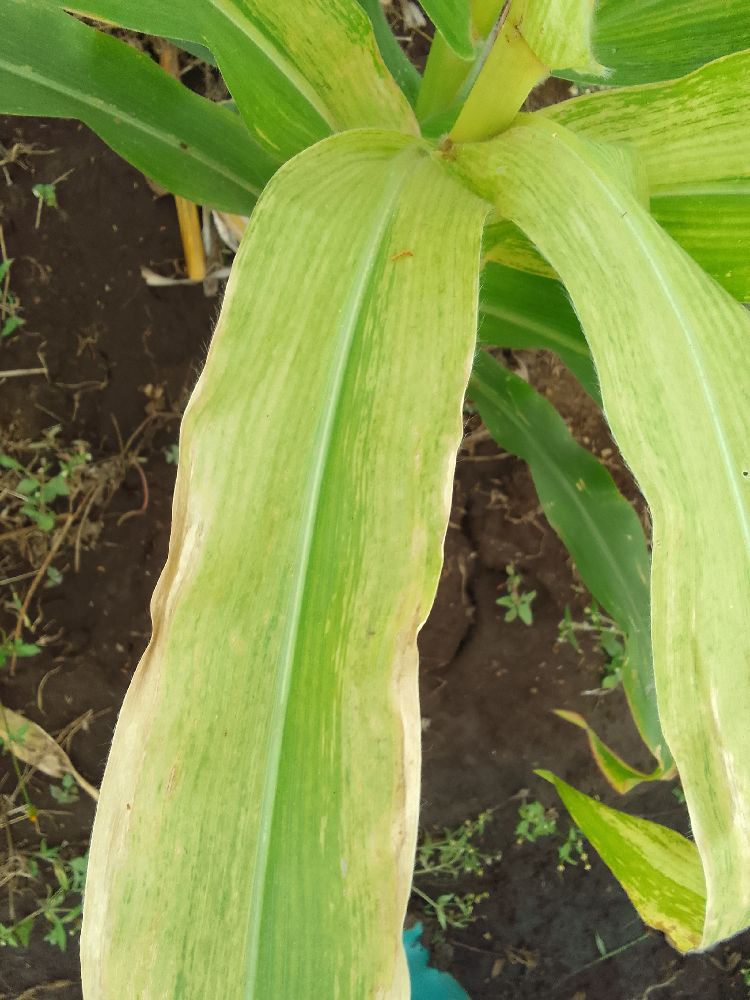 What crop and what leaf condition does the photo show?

maize, maize lethal necrosis
